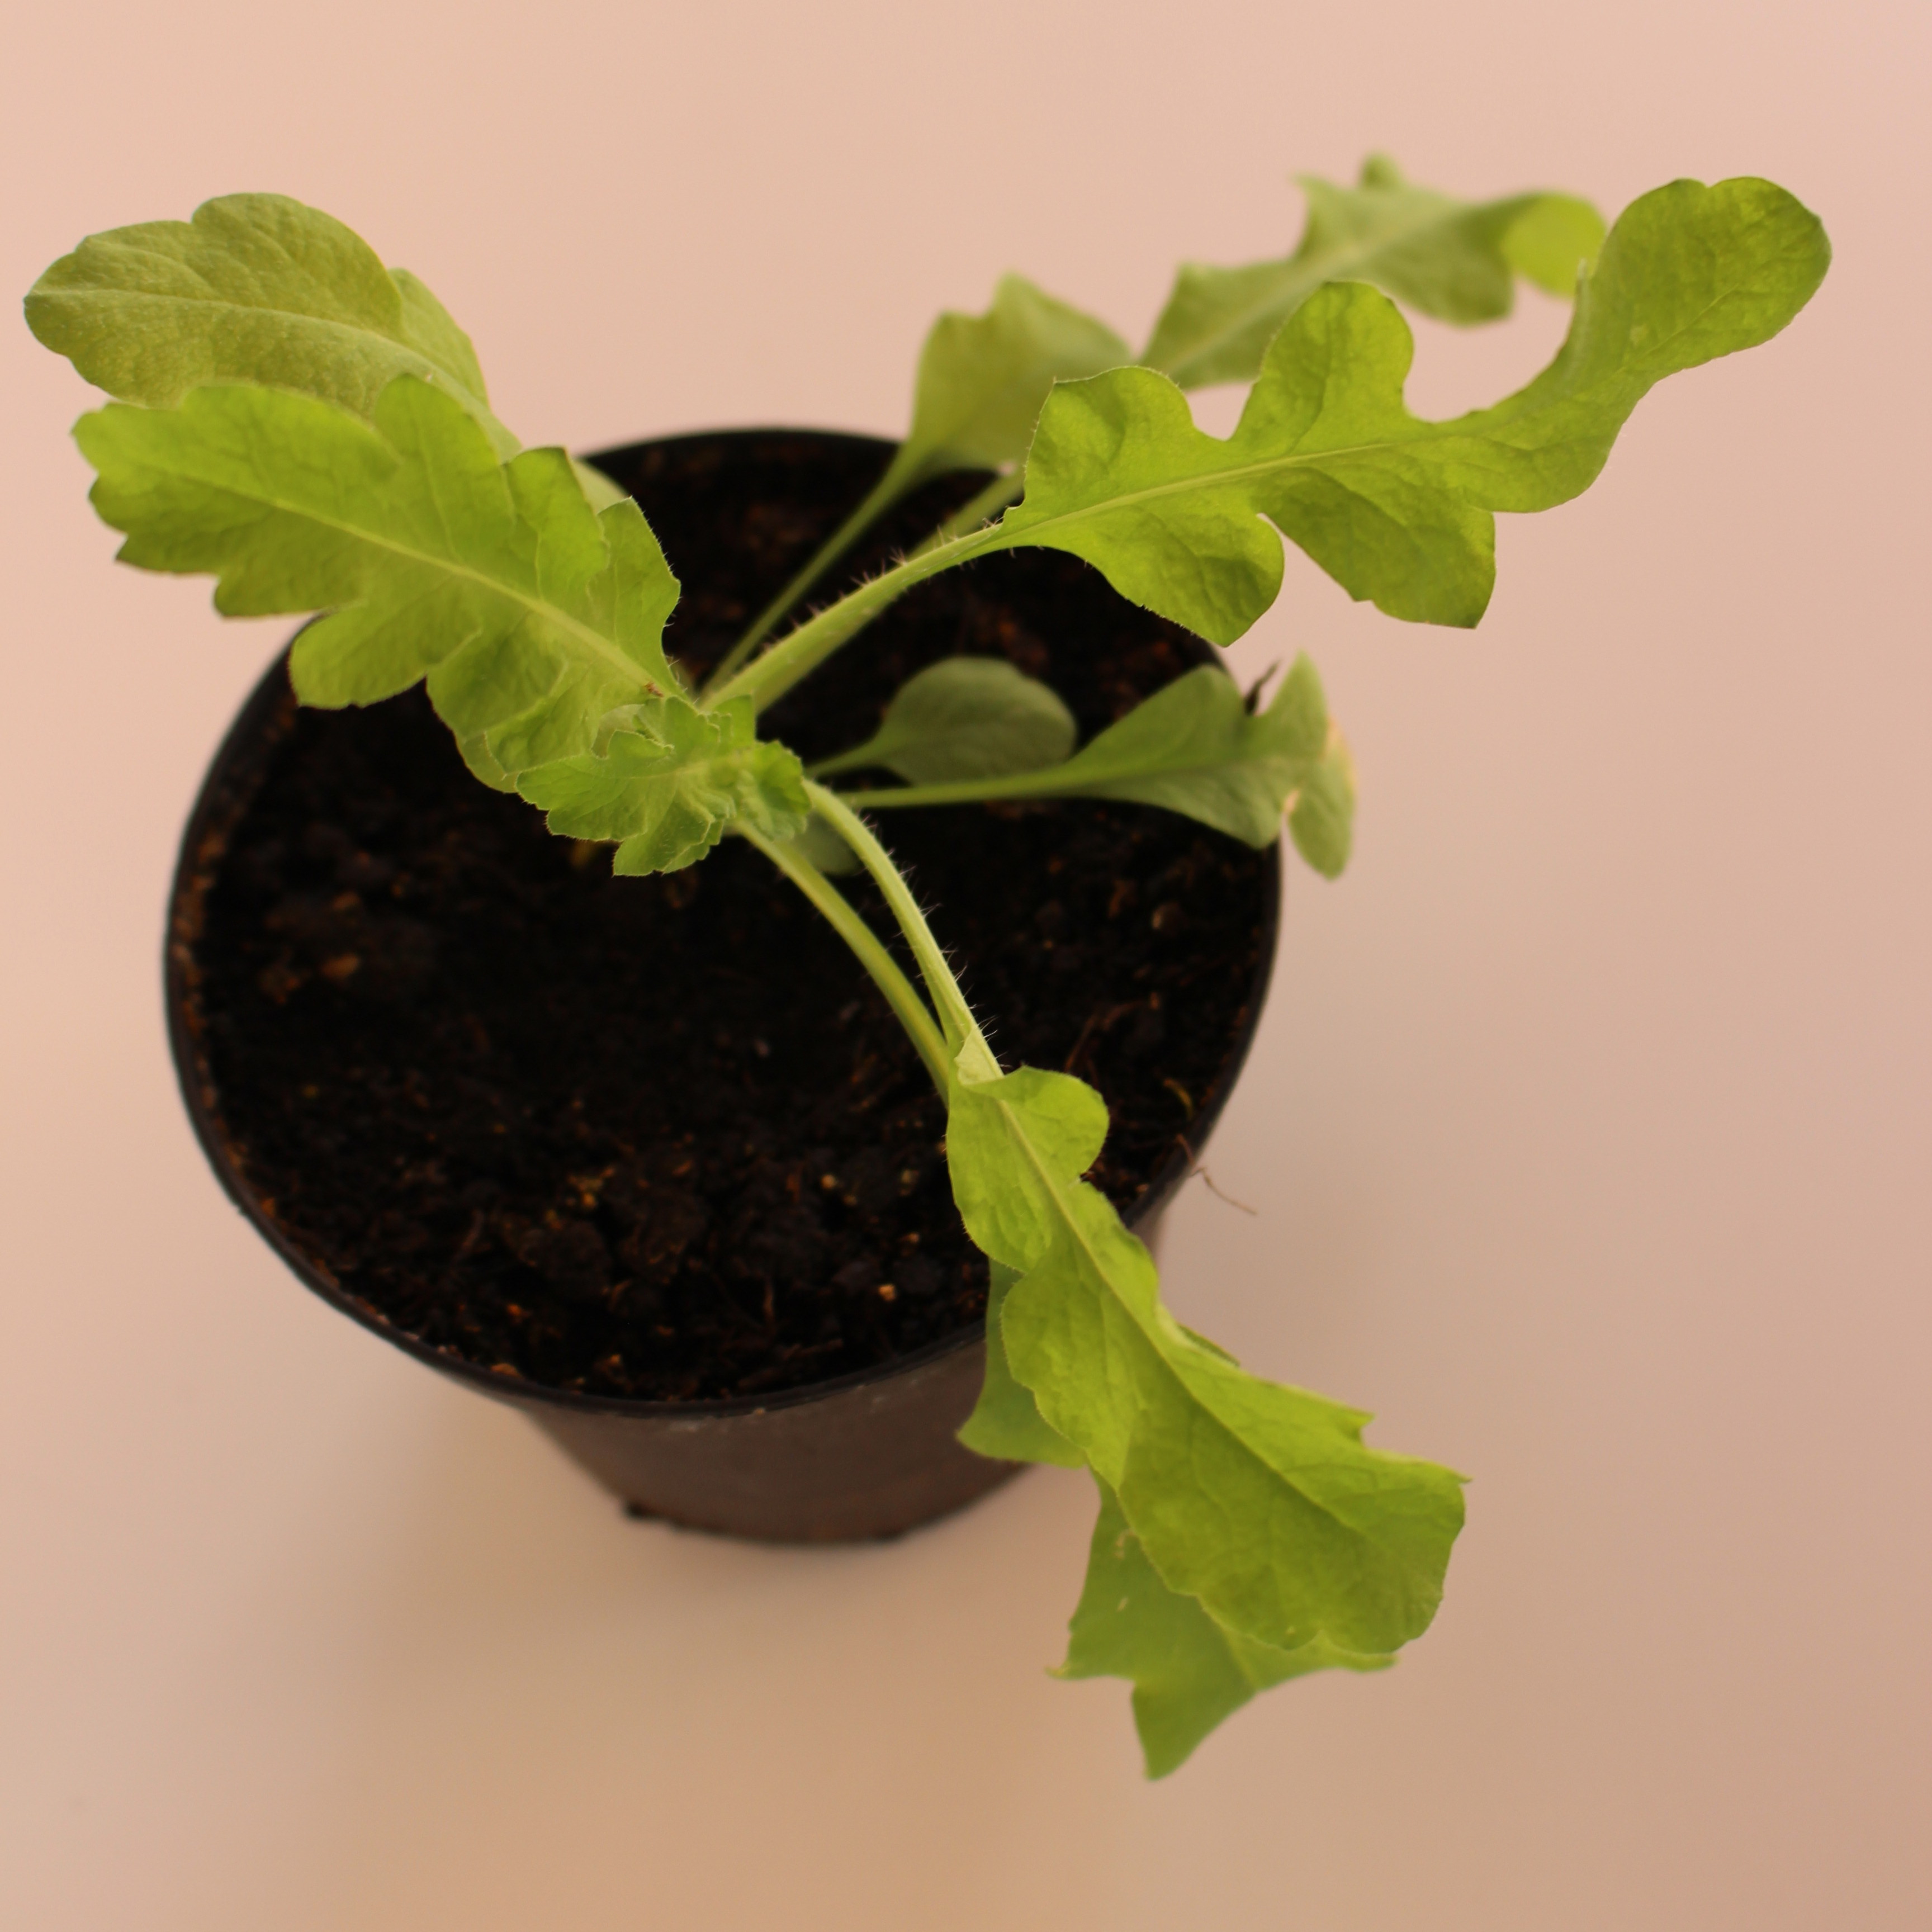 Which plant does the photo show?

Papaver rhoeas
